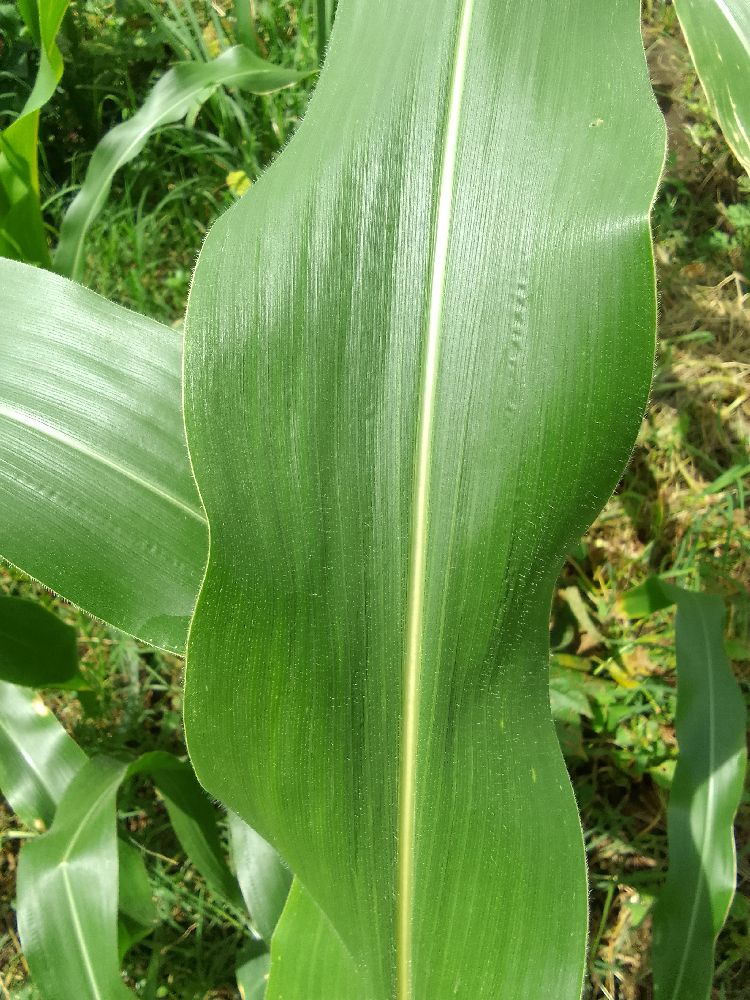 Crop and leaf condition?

maize, healthy
